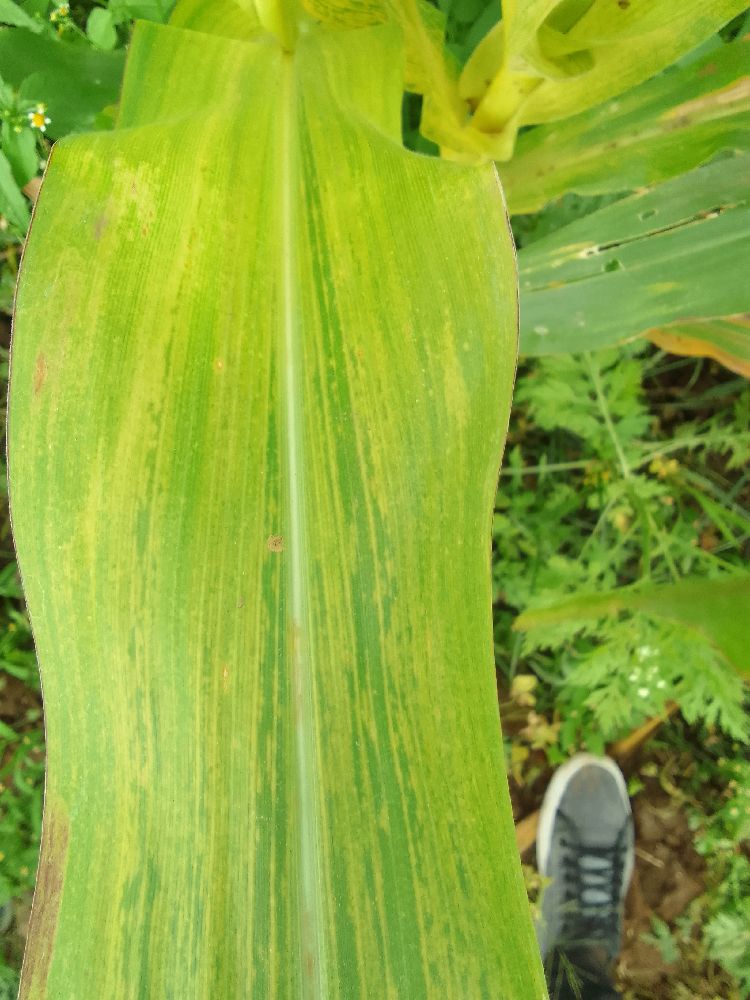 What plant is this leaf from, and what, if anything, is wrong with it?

maize, maize lethal necrosis
